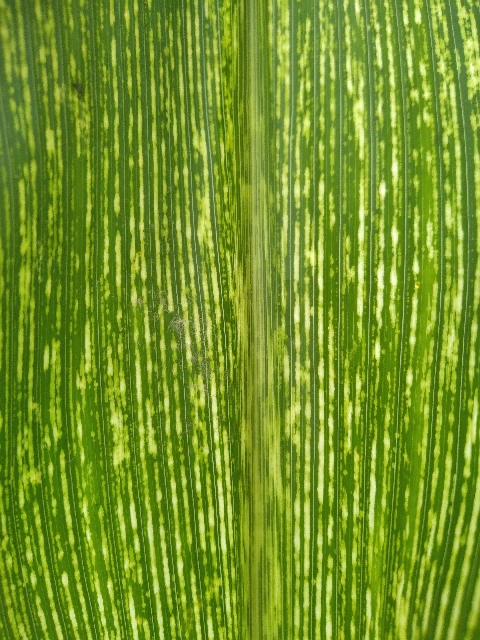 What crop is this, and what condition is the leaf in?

maize, maize streak virus
